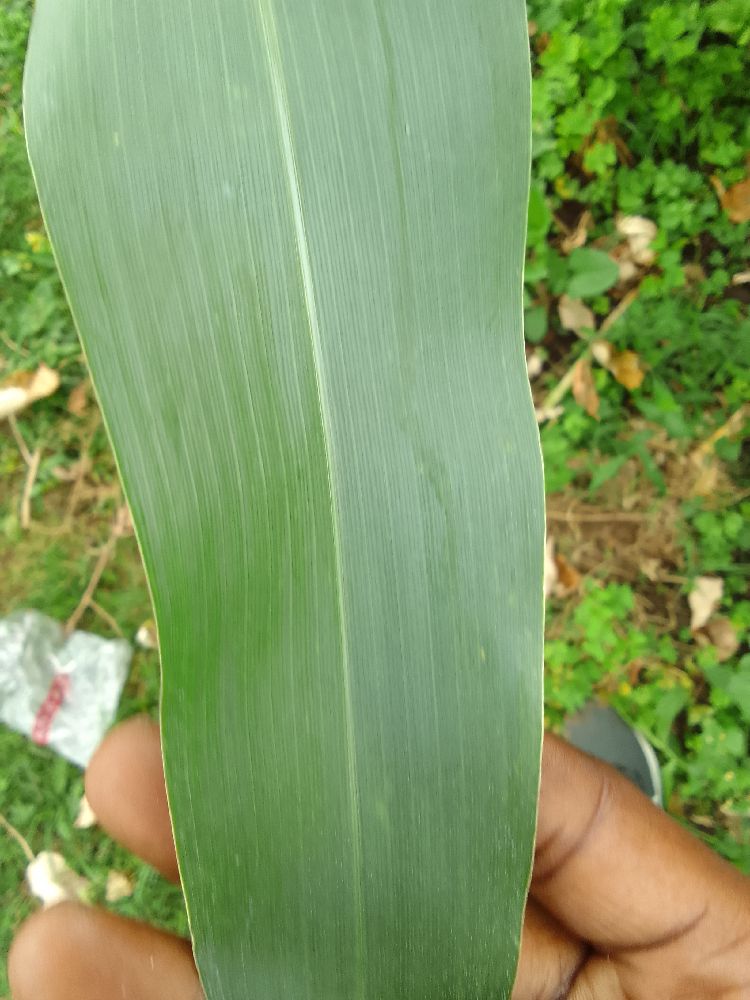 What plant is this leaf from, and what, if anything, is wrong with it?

maize, healthy
